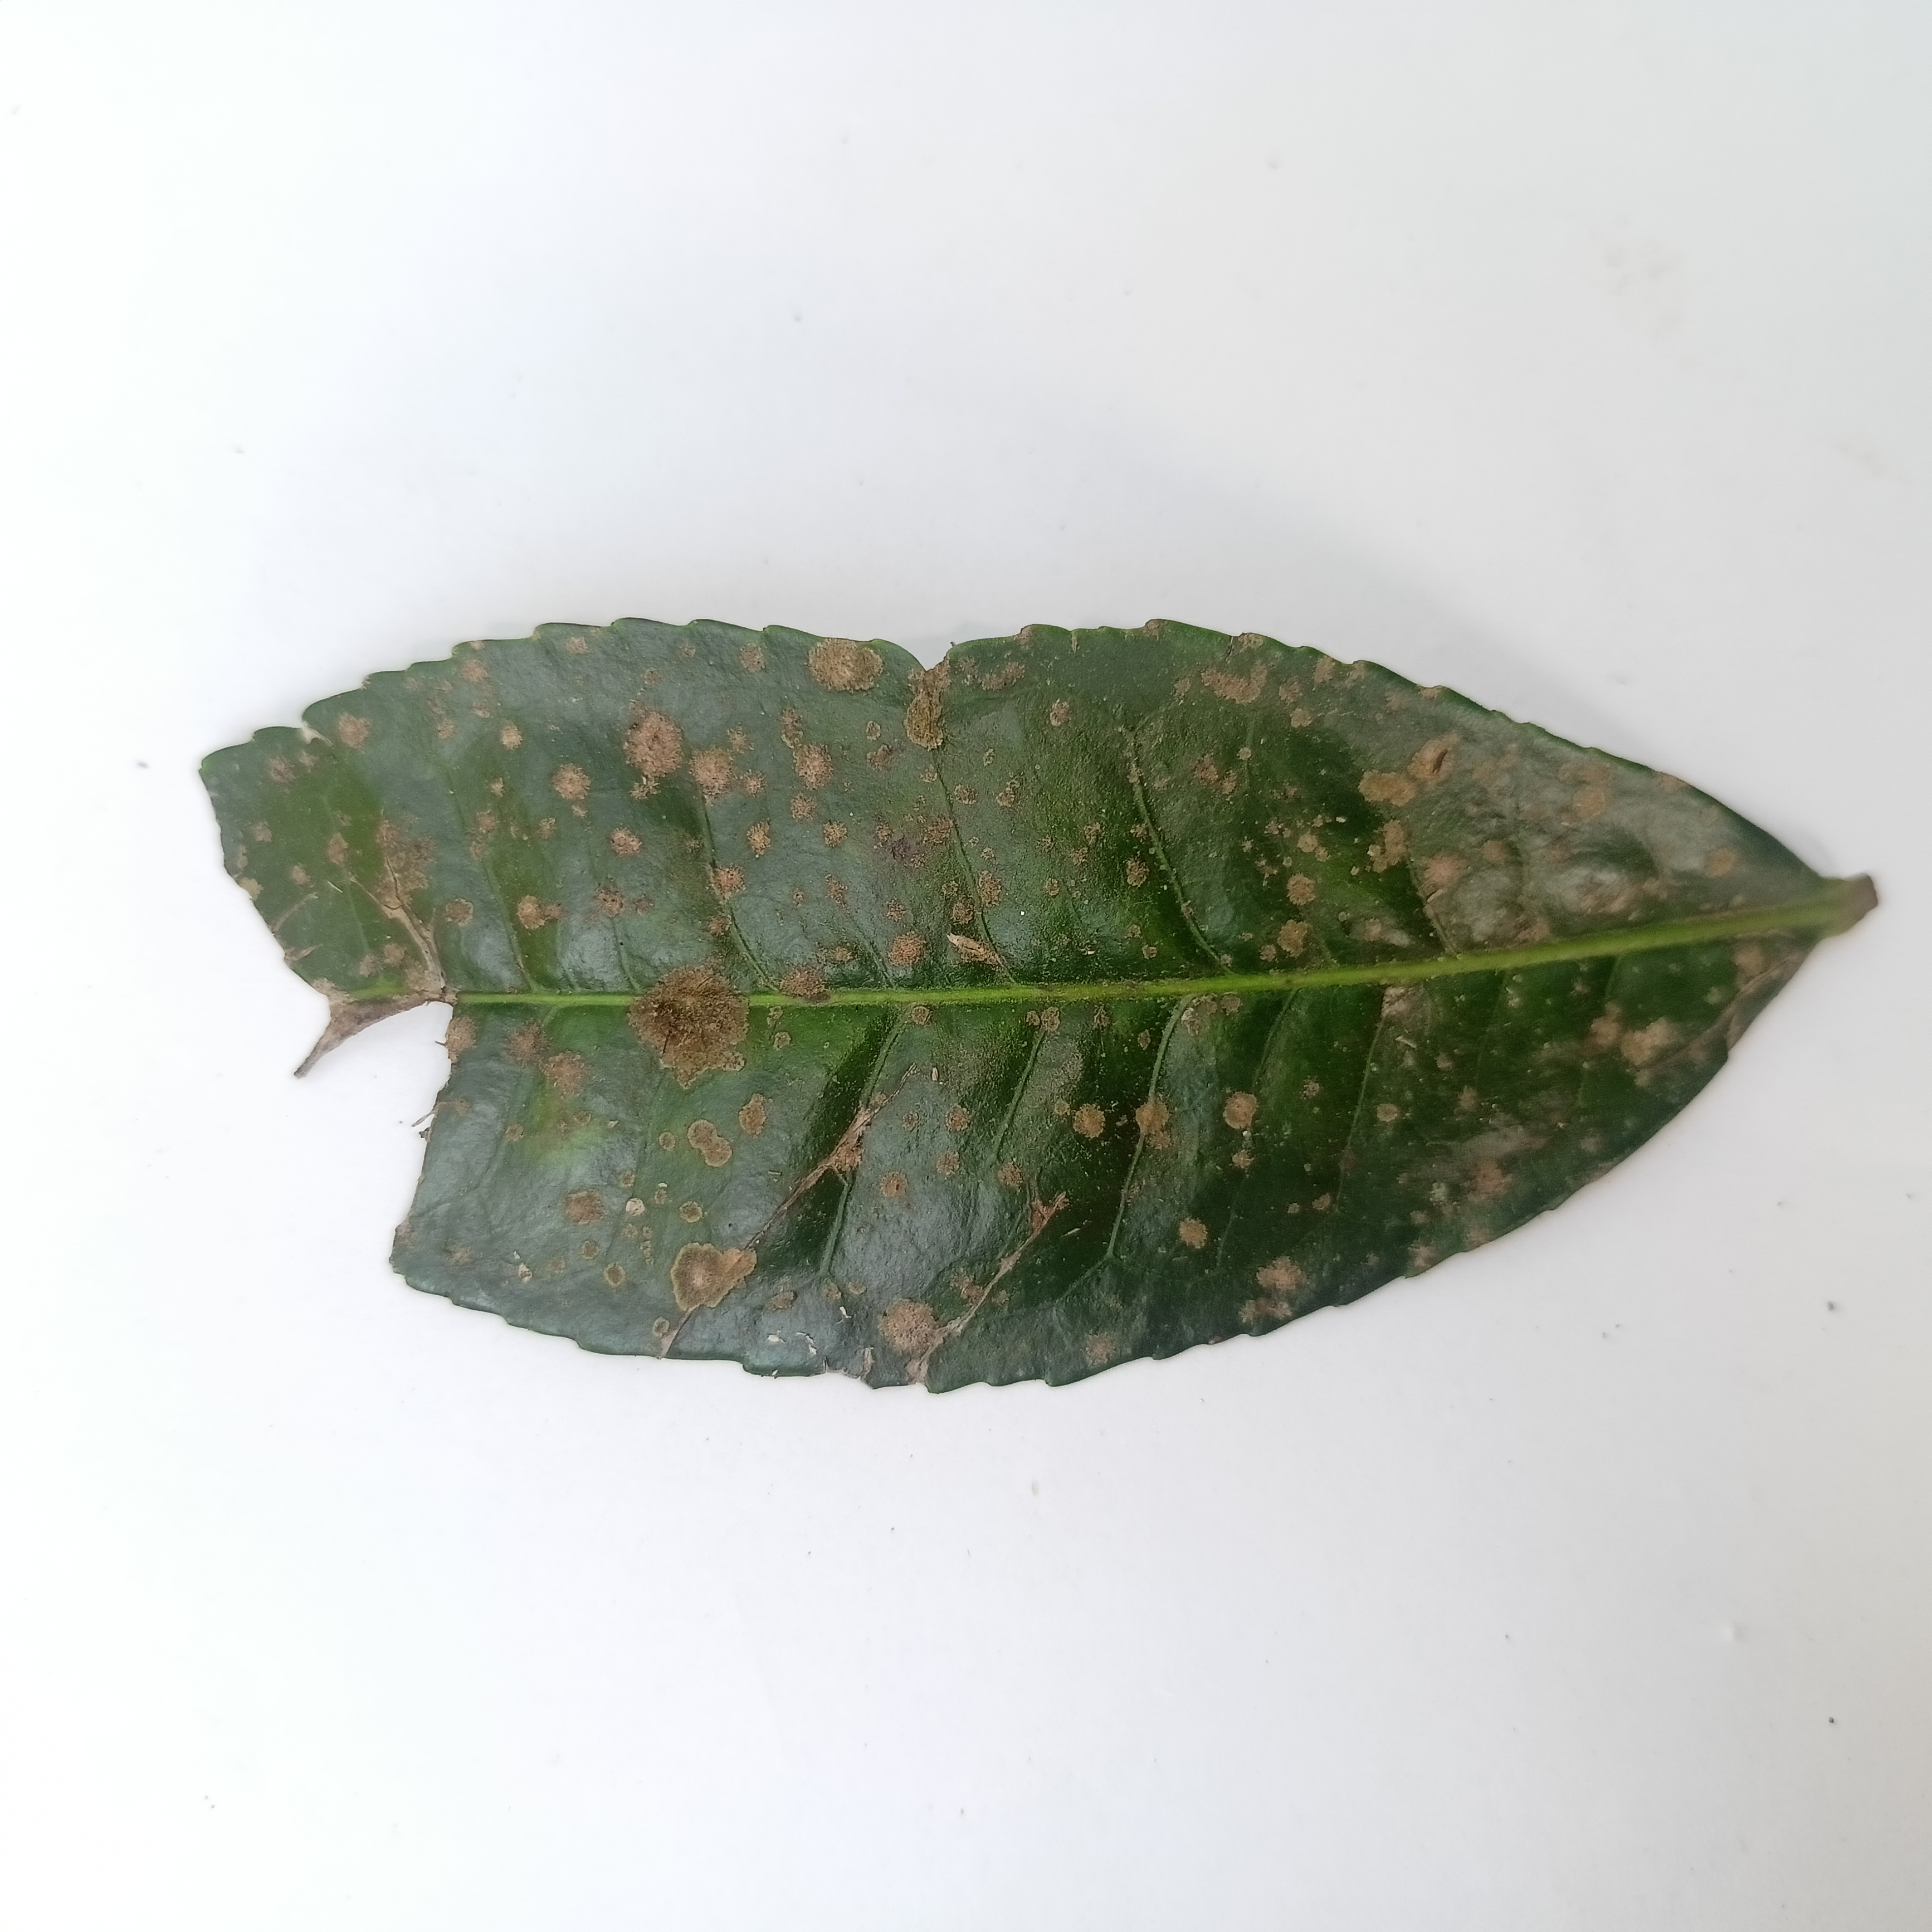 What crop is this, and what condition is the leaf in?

tea, algal leaf
